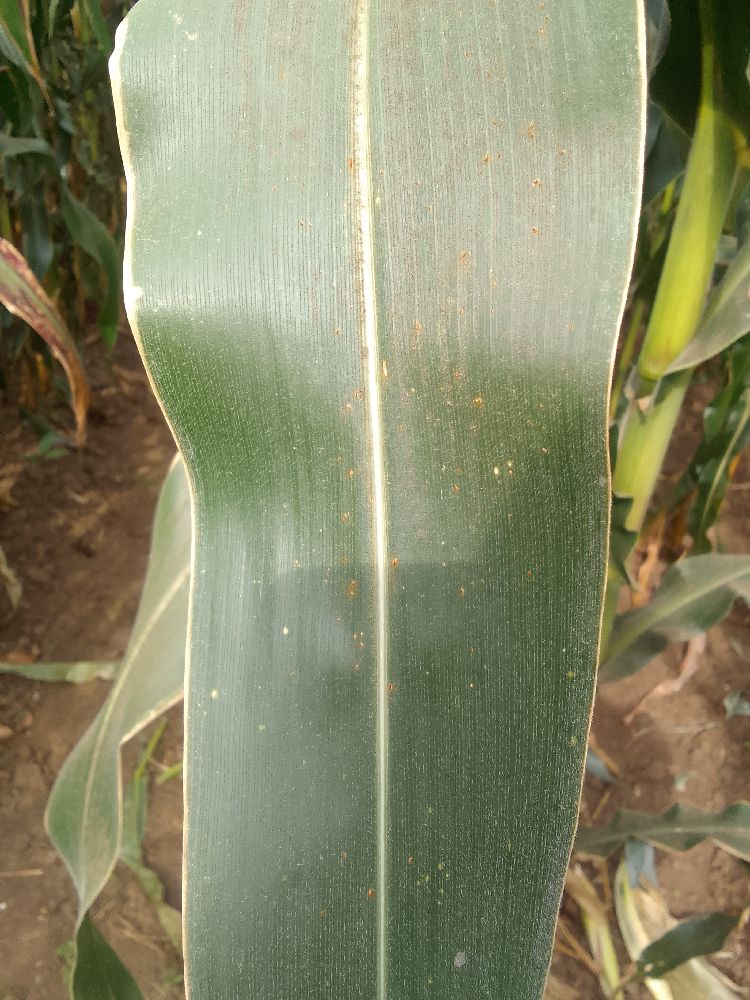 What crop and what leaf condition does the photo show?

maize, healthy
